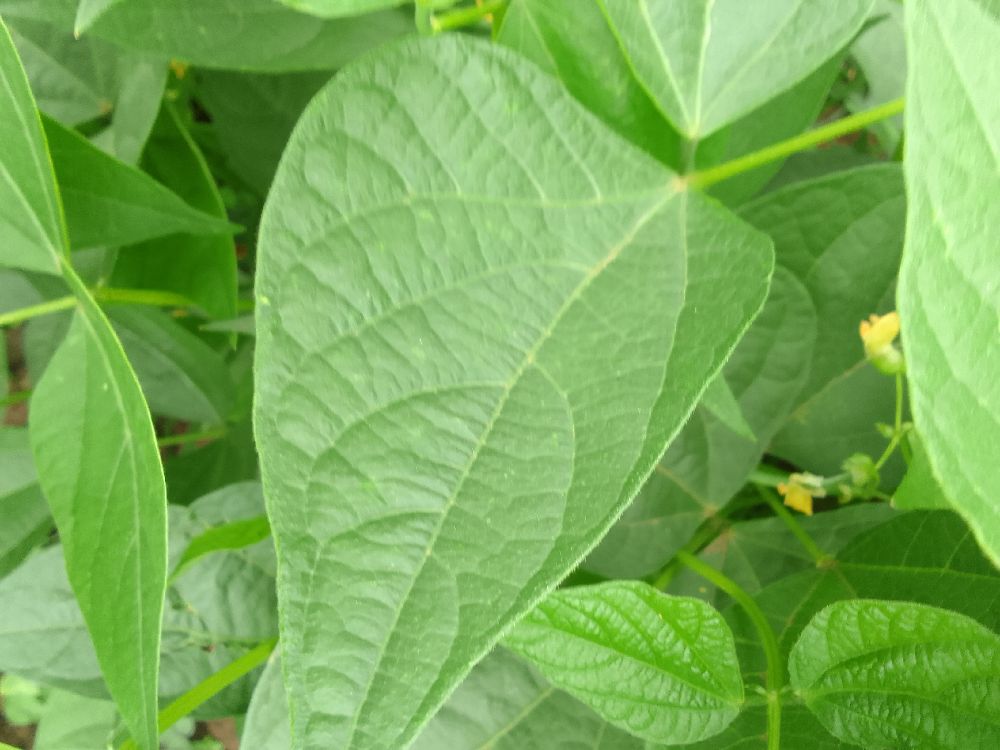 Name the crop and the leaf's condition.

common bean, healthy
